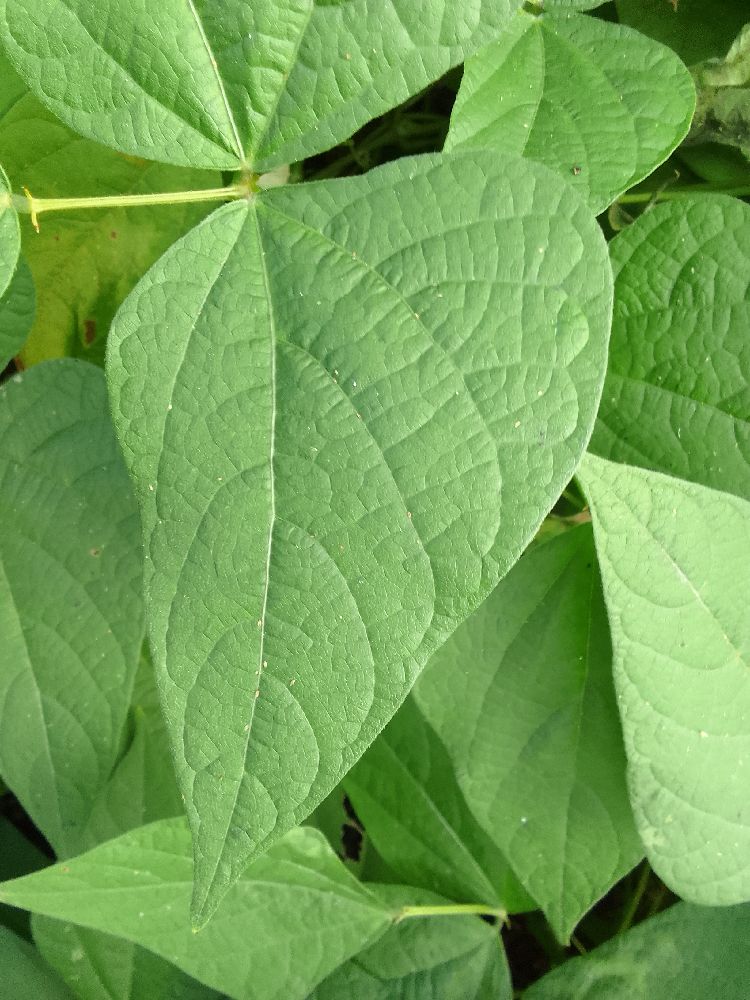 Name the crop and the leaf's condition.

common bean, healthy
